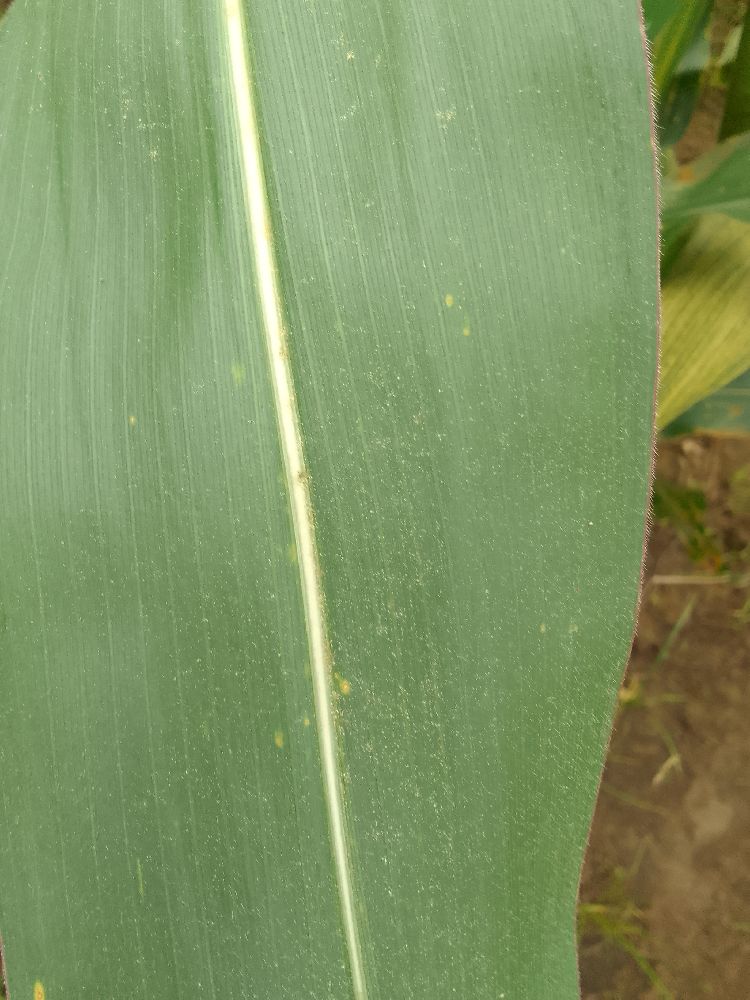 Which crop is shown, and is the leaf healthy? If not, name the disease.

maize, healthy
